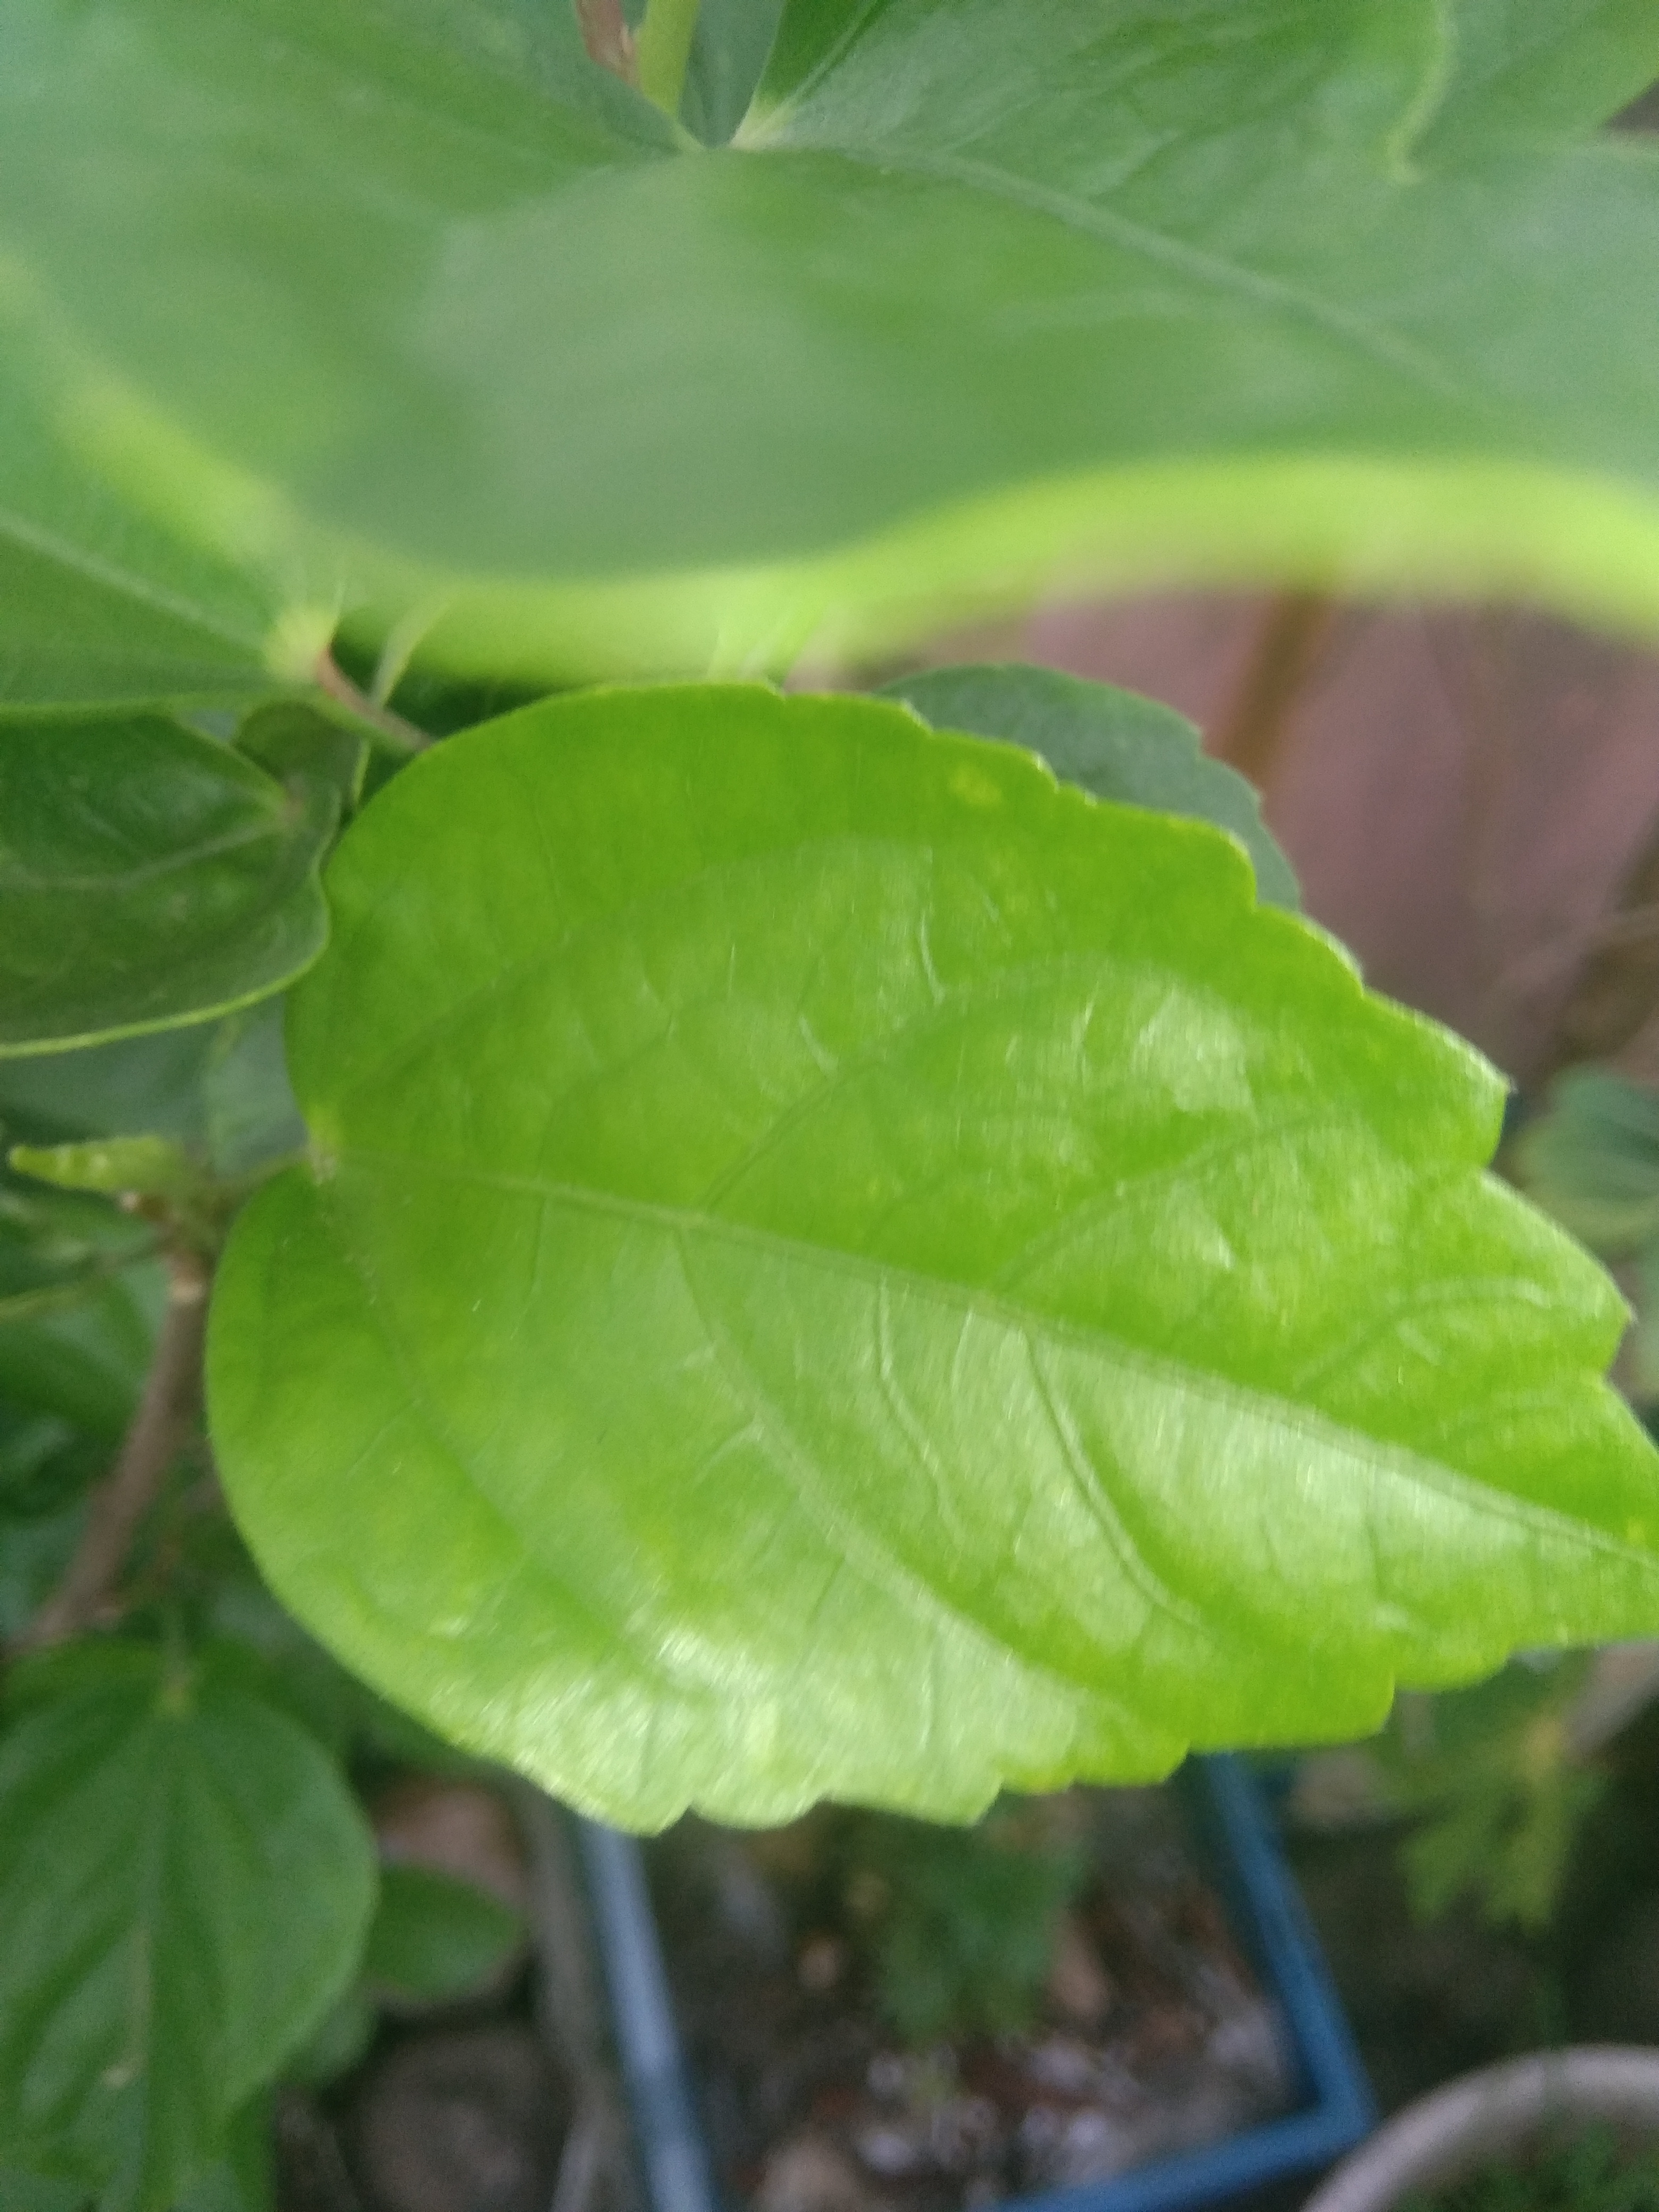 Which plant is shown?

hibiscus
